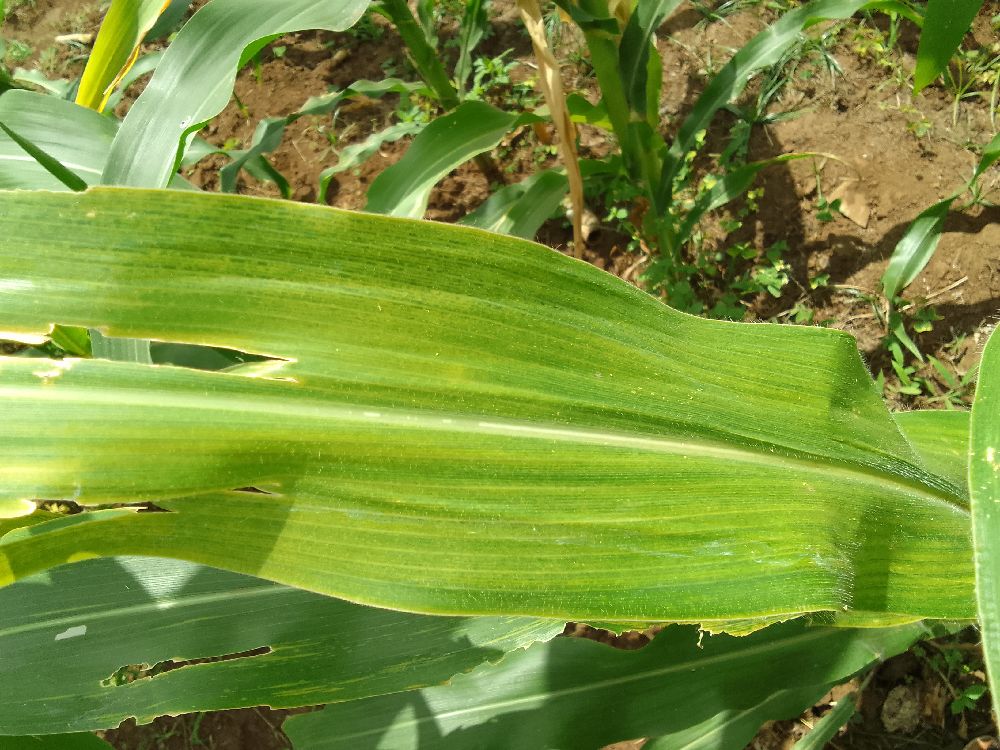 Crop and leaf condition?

maize, maize lethal necrosis
